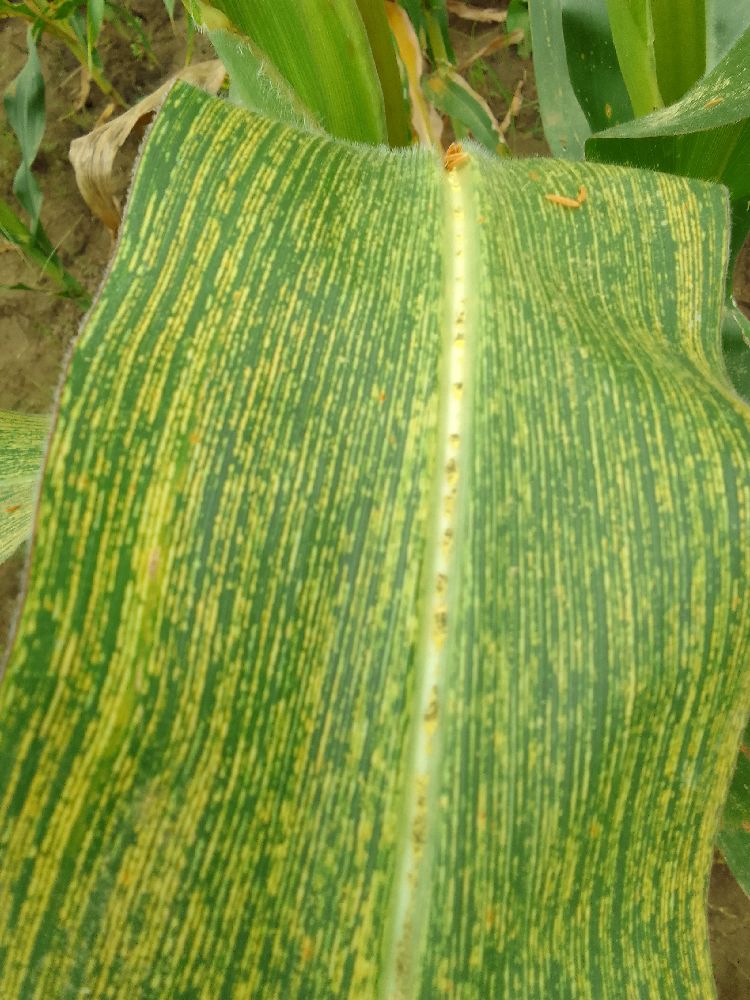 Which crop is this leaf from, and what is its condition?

maize, maize streak virus
